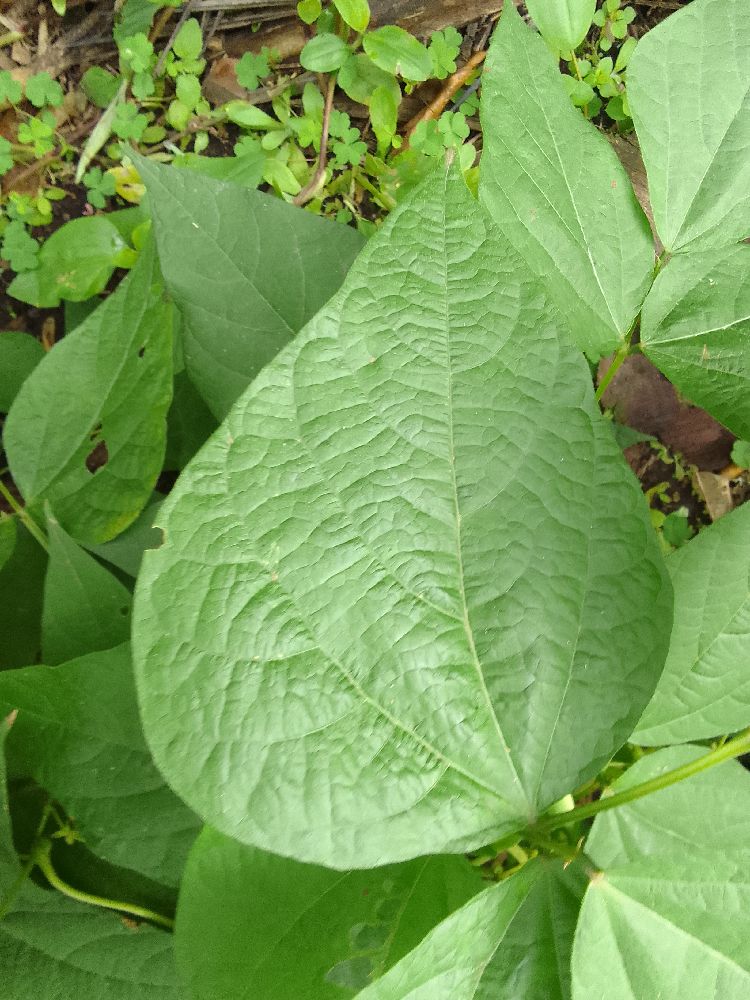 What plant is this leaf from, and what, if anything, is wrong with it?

common bean, healthy
